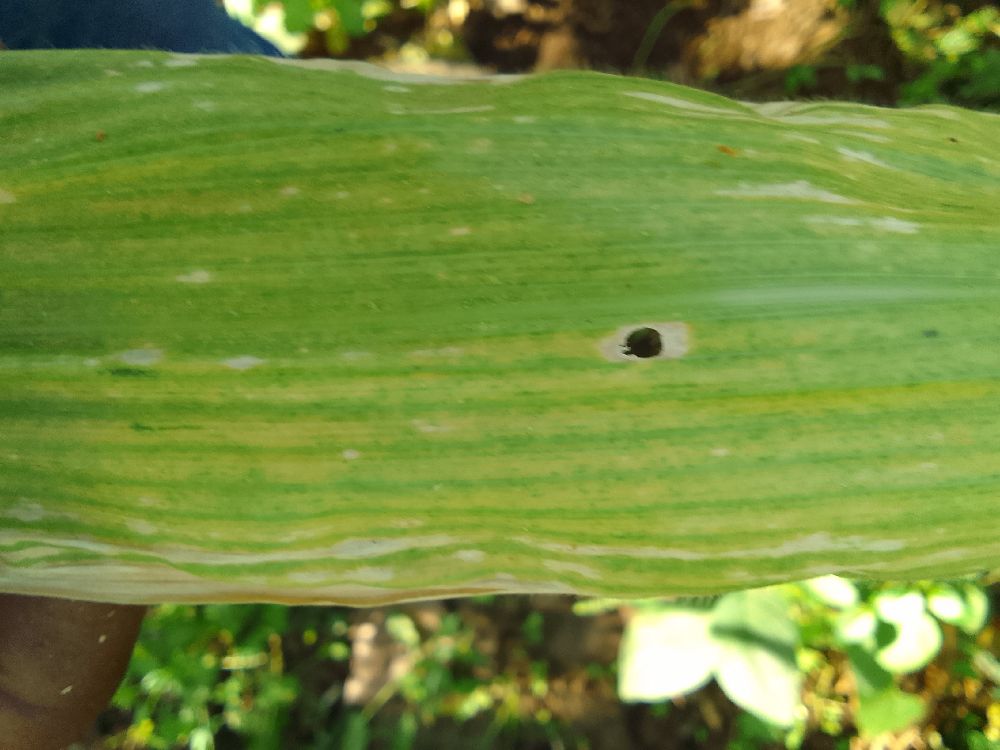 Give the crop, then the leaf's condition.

maize, maize lethal necrosis
